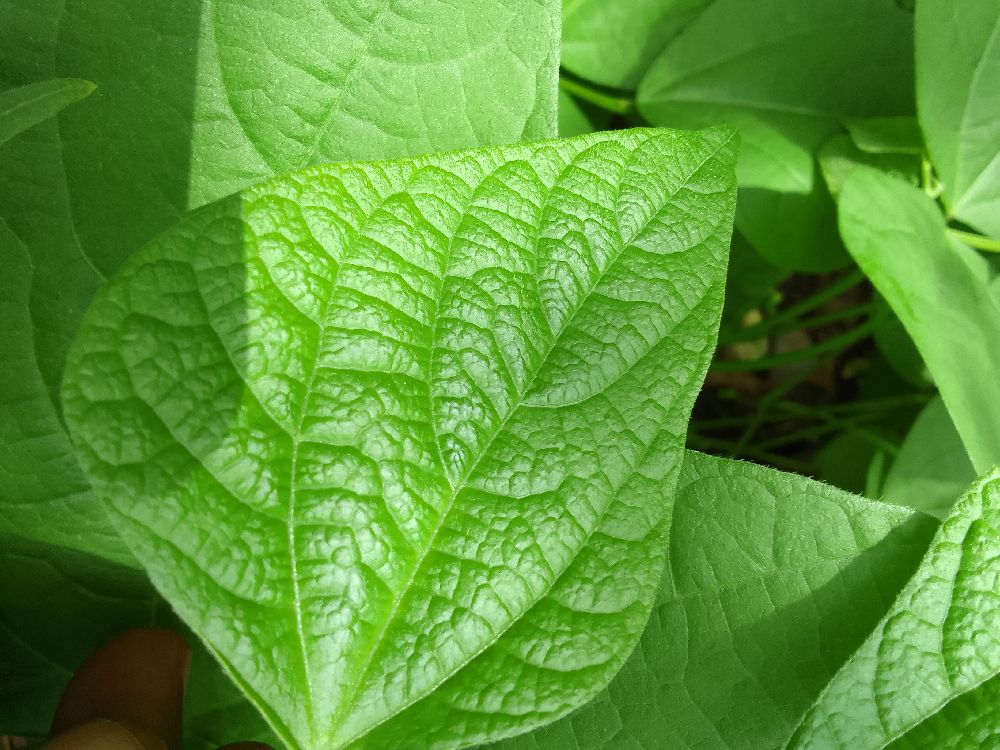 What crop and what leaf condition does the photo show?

common bean, healthy
